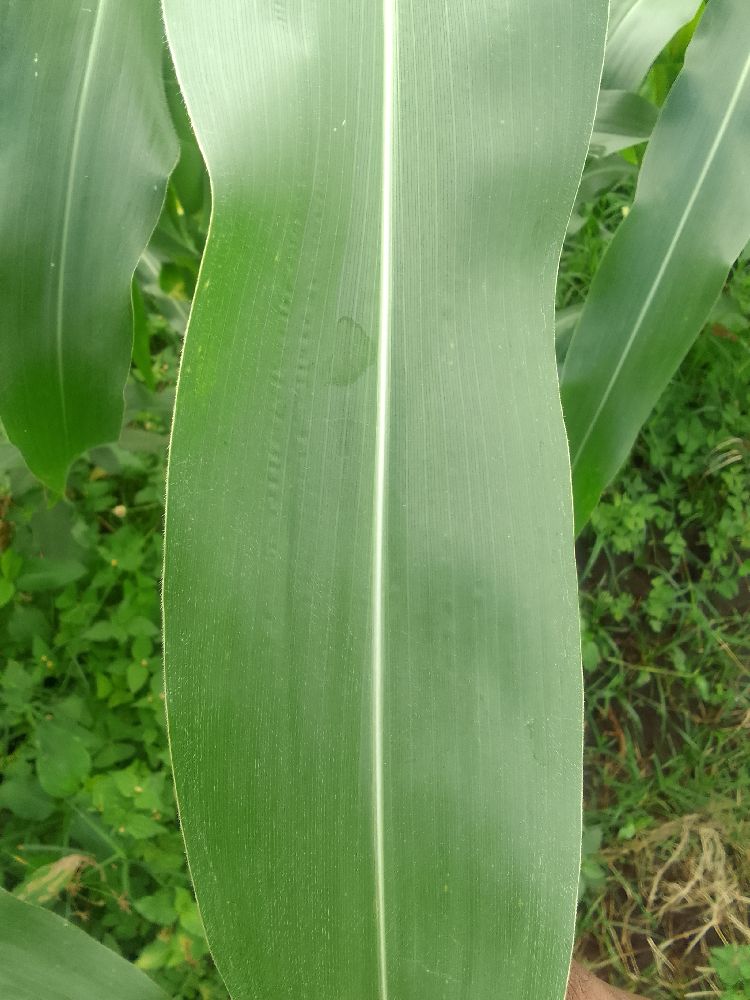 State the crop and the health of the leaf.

maize, healthy
